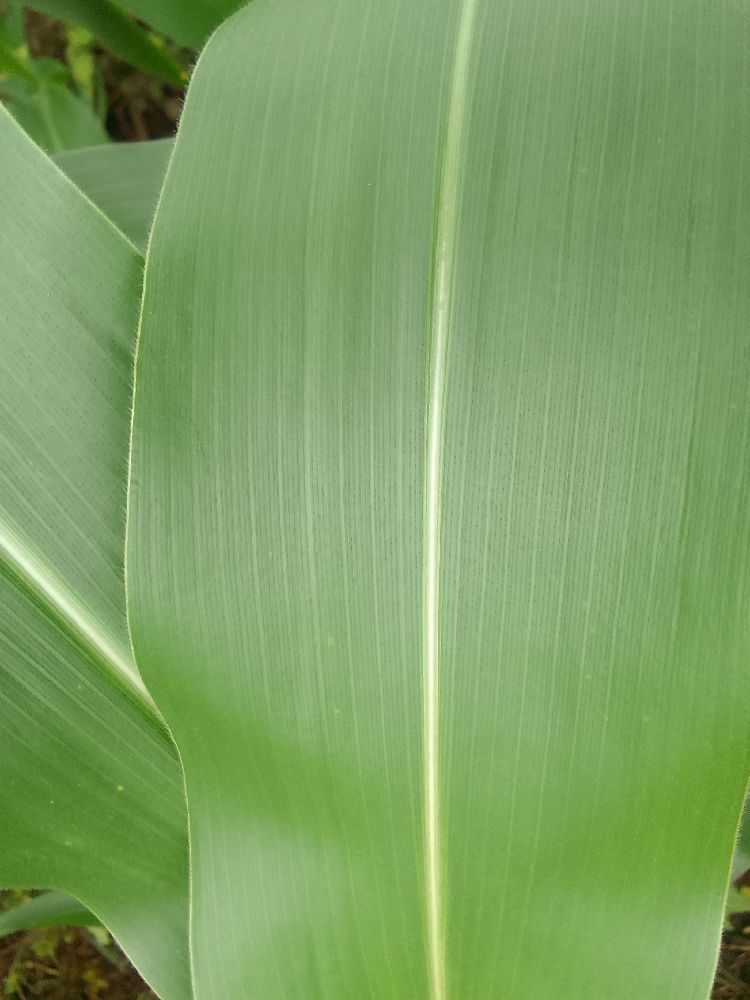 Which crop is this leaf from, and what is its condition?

maize, healthy
